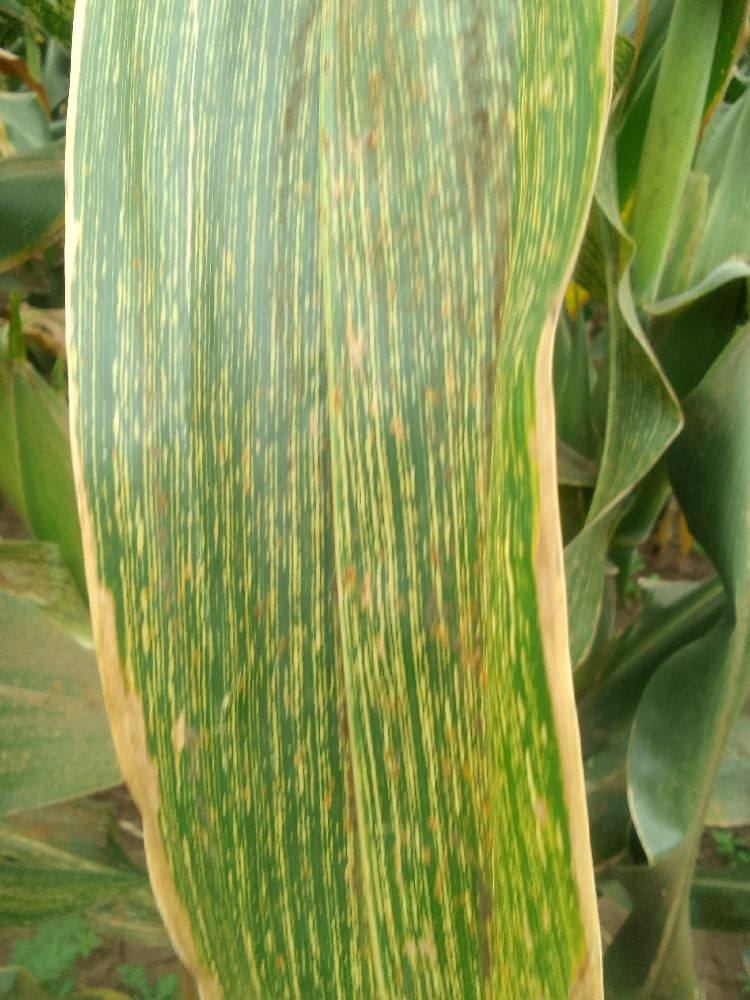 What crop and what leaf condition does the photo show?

maize, maize streak virus
